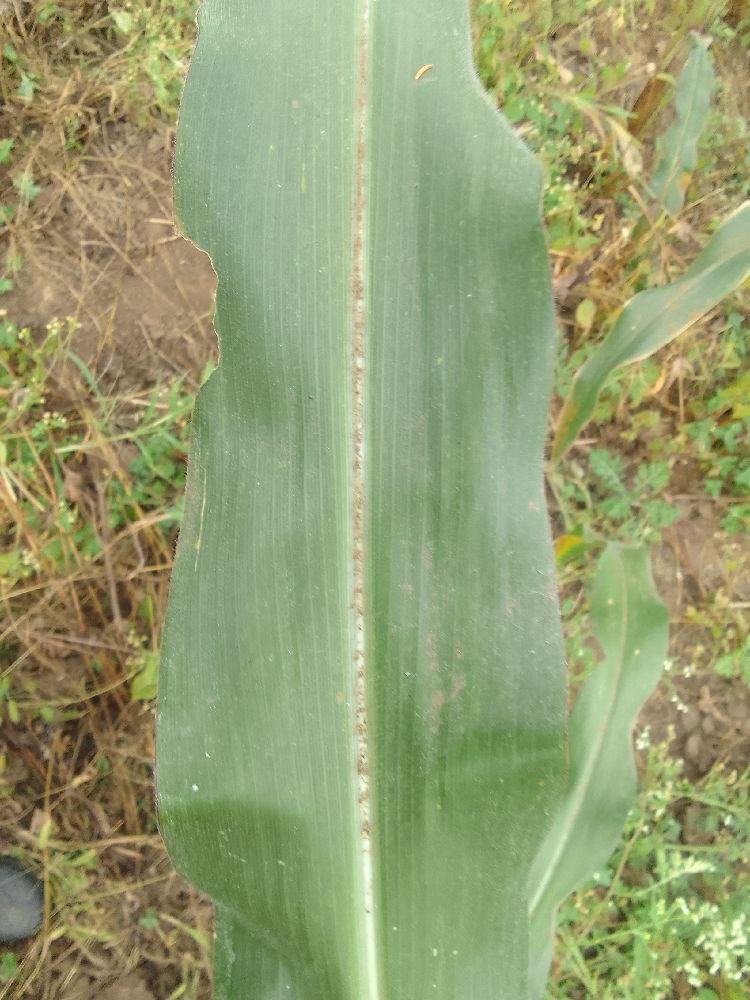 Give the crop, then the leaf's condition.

maize, healthy
